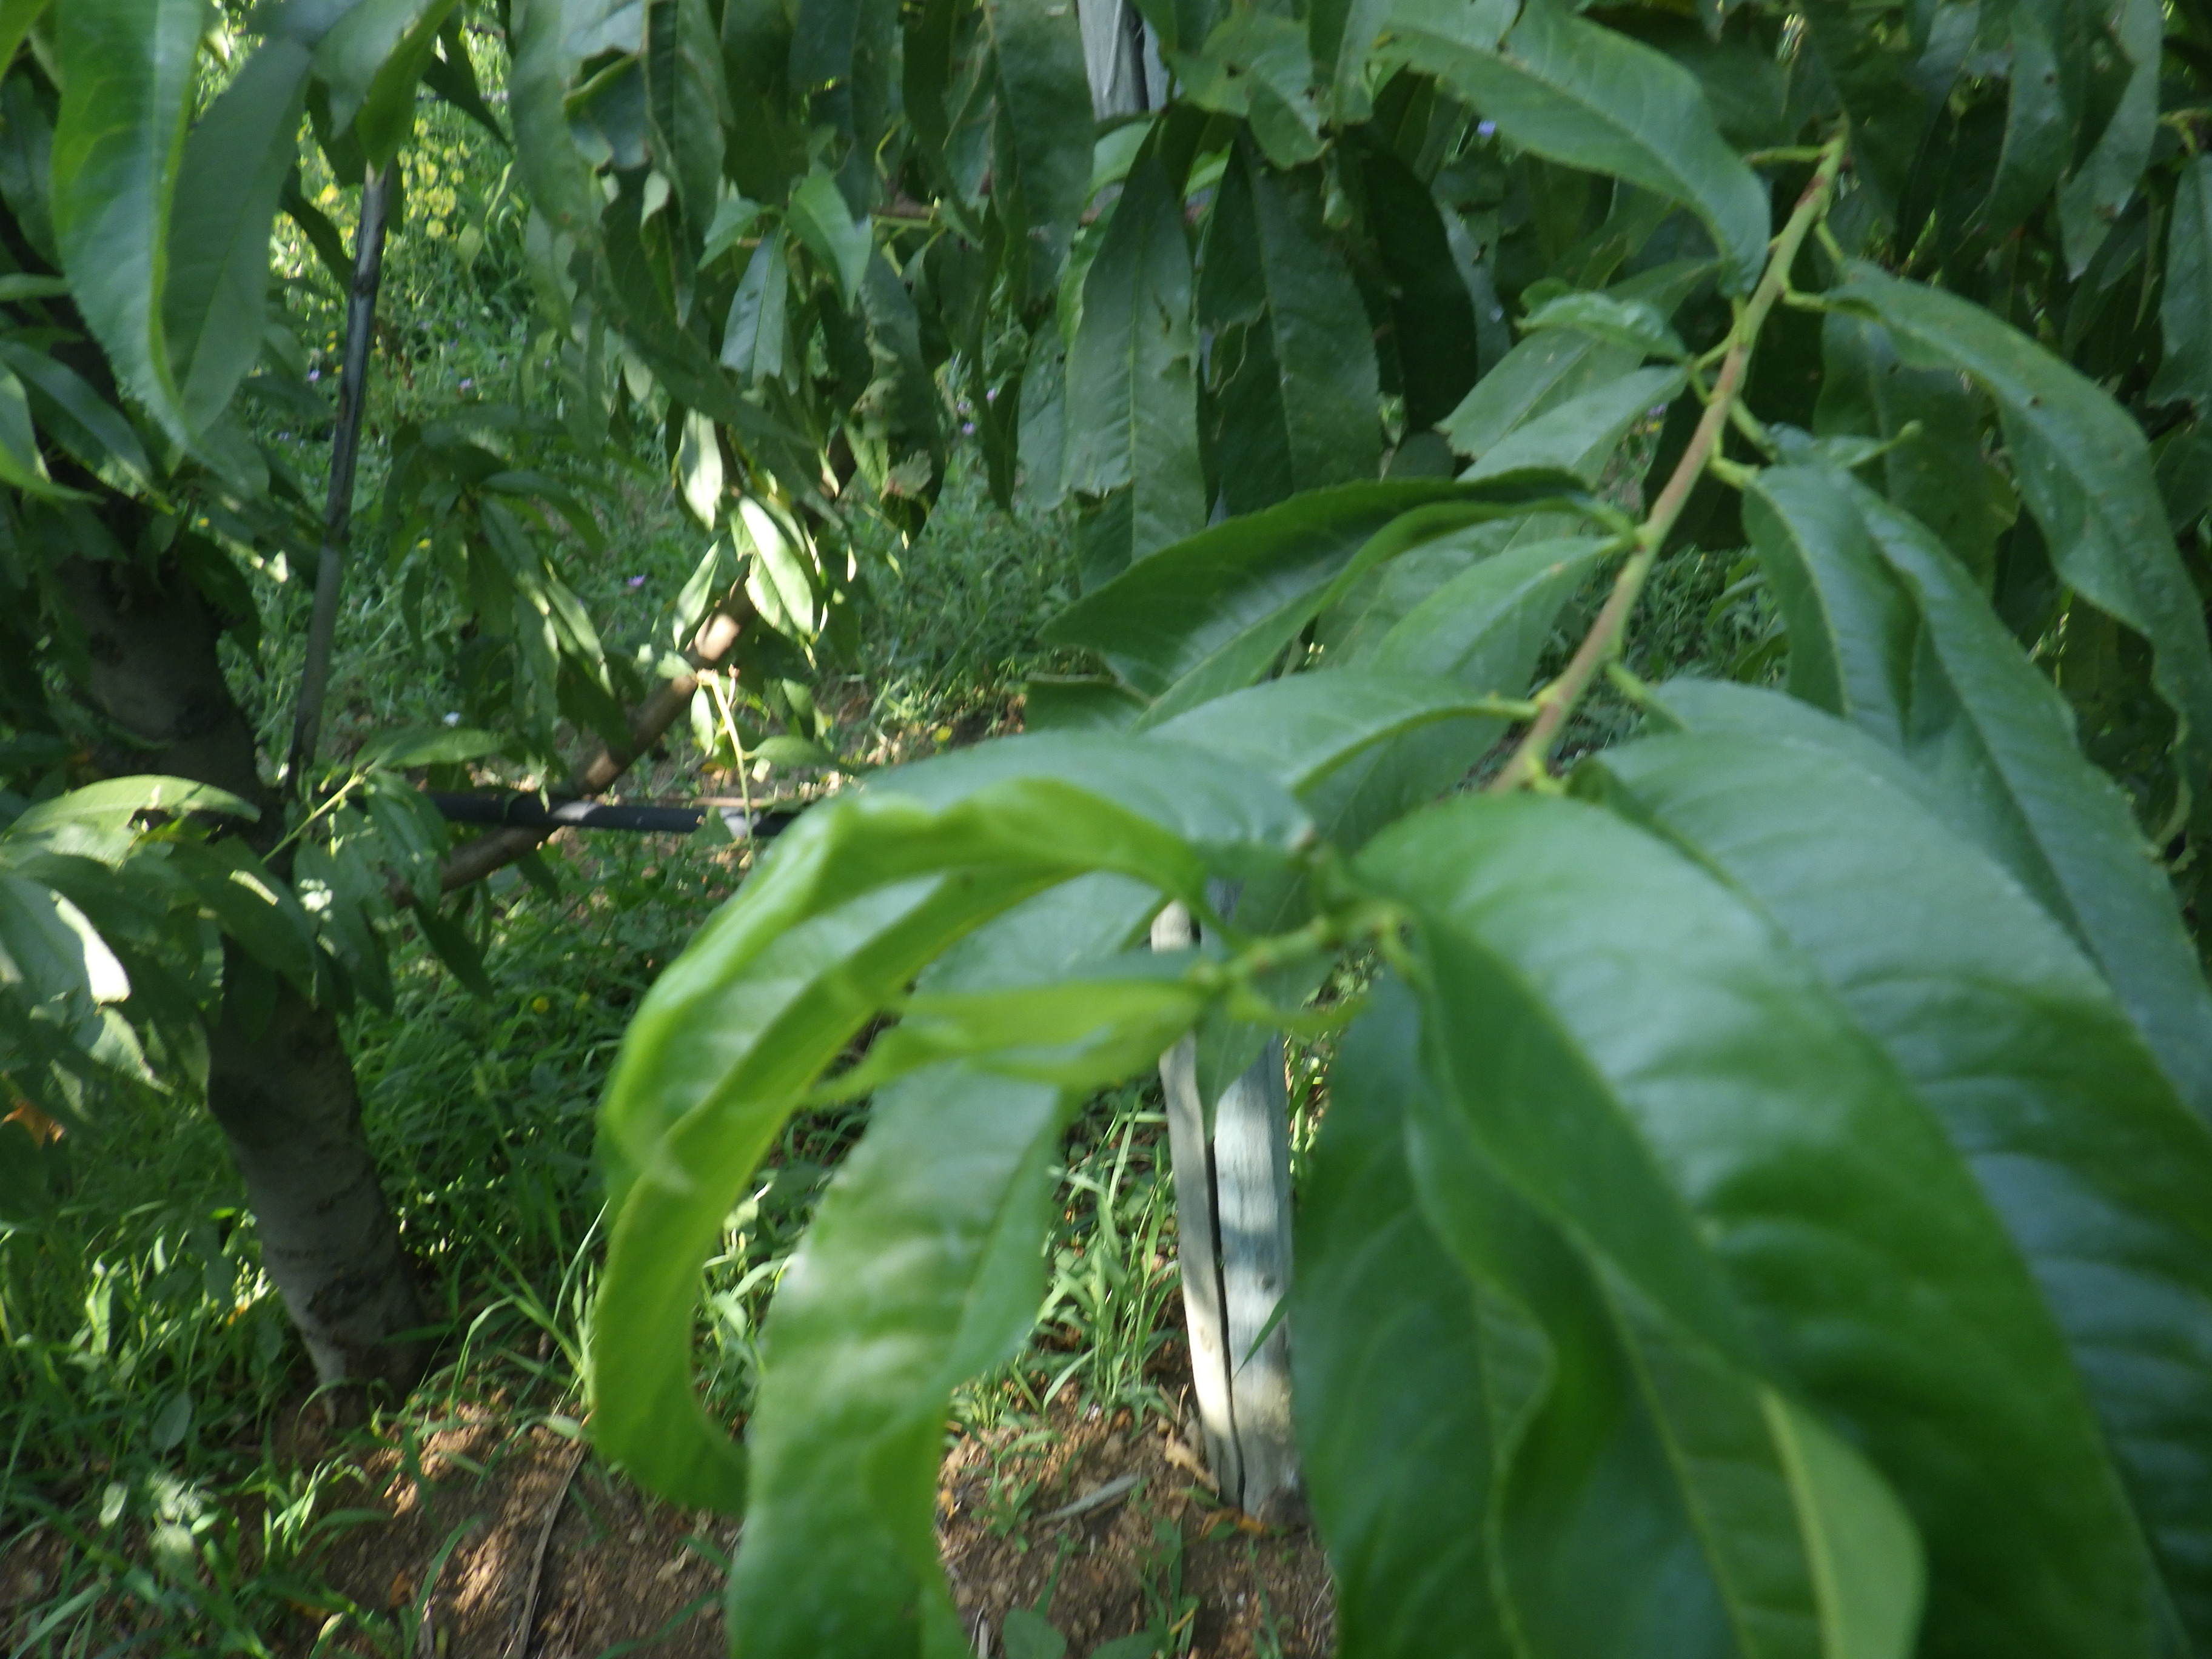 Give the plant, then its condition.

peach, mechanical damage, shot hole disease
